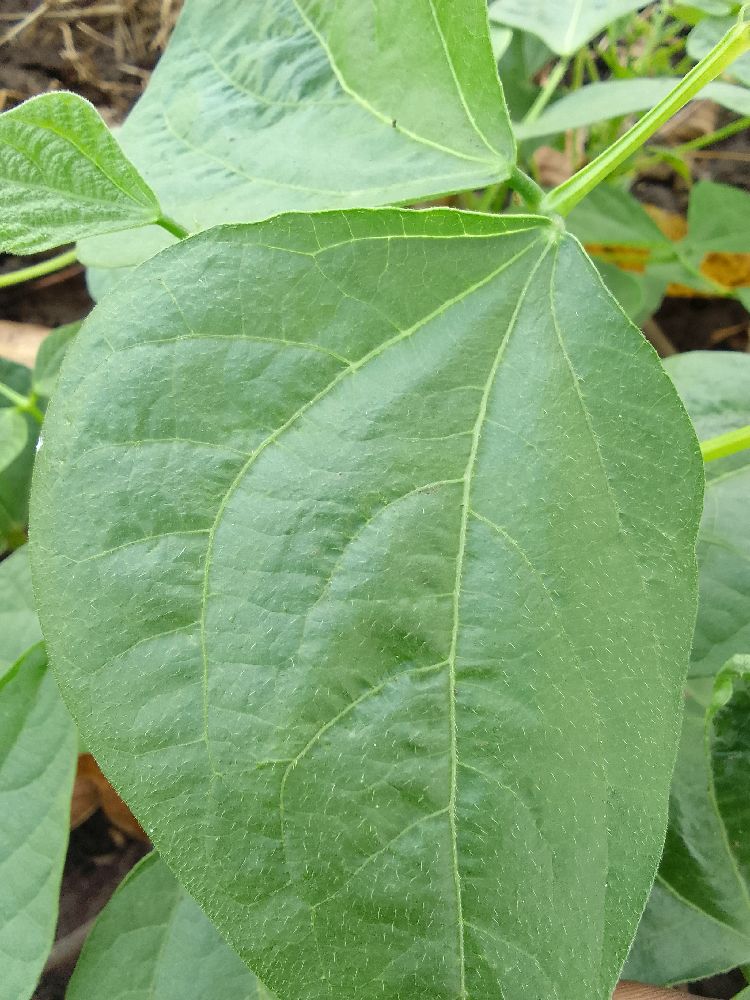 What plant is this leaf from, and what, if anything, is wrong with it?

common bean, healthy
